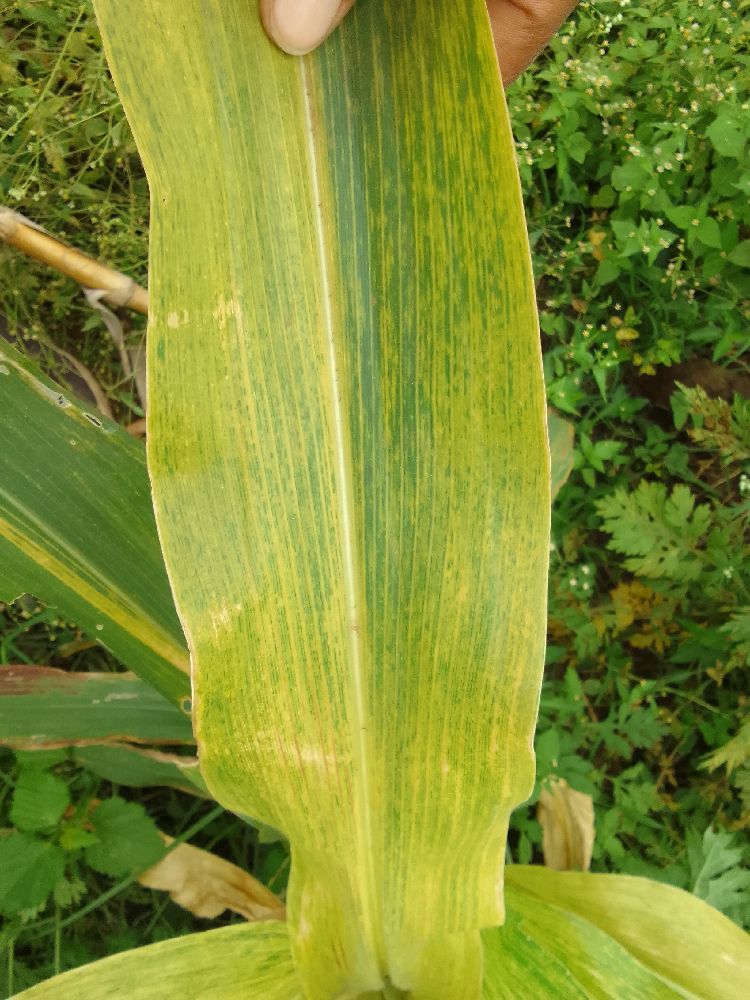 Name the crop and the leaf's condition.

maize, maize lethal necrosis
